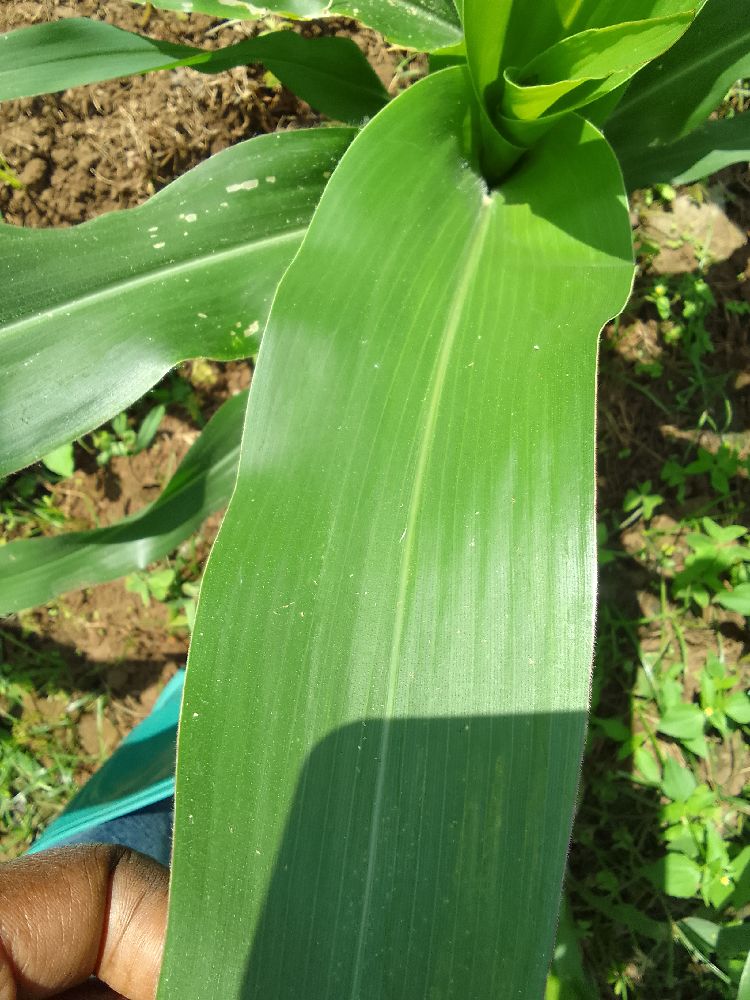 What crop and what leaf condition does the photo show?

maize, healthy
